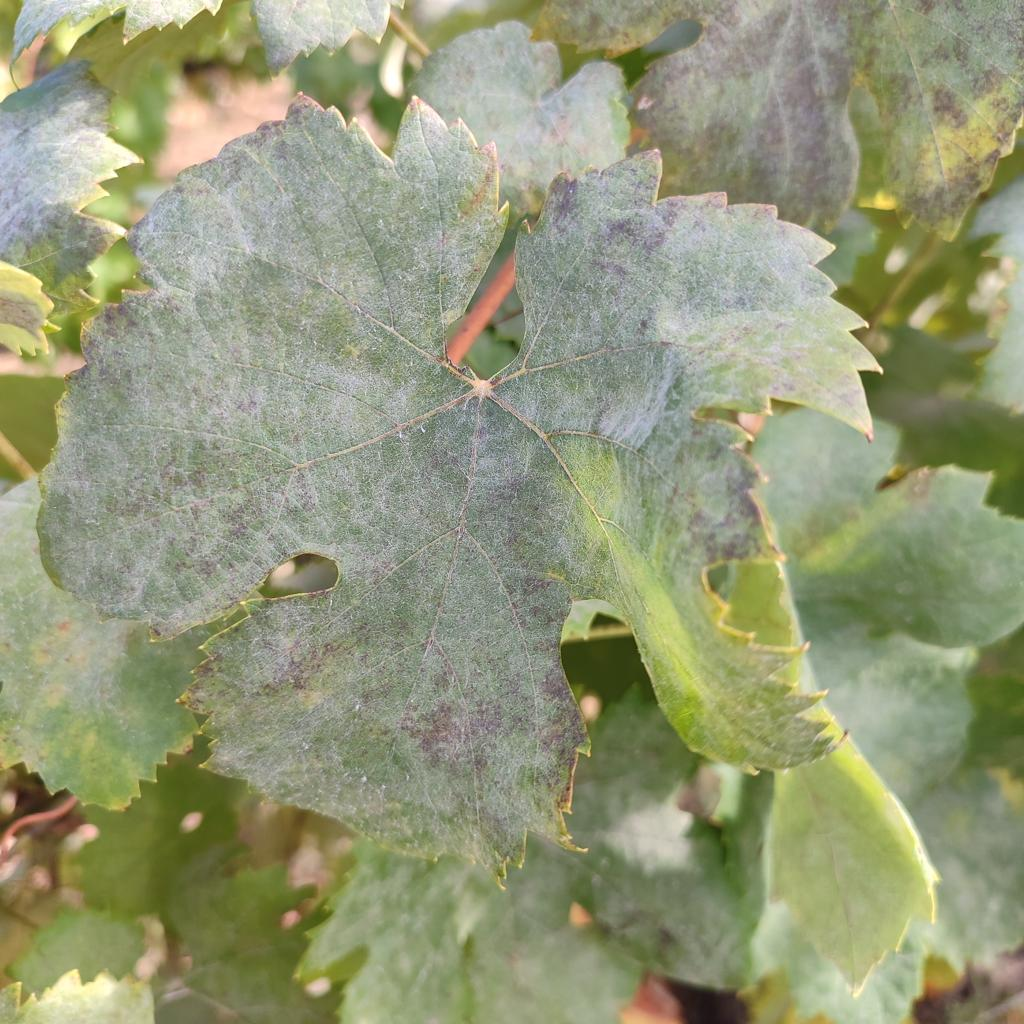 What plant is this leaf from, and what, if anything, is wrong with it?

grapevine, powdery mildew
